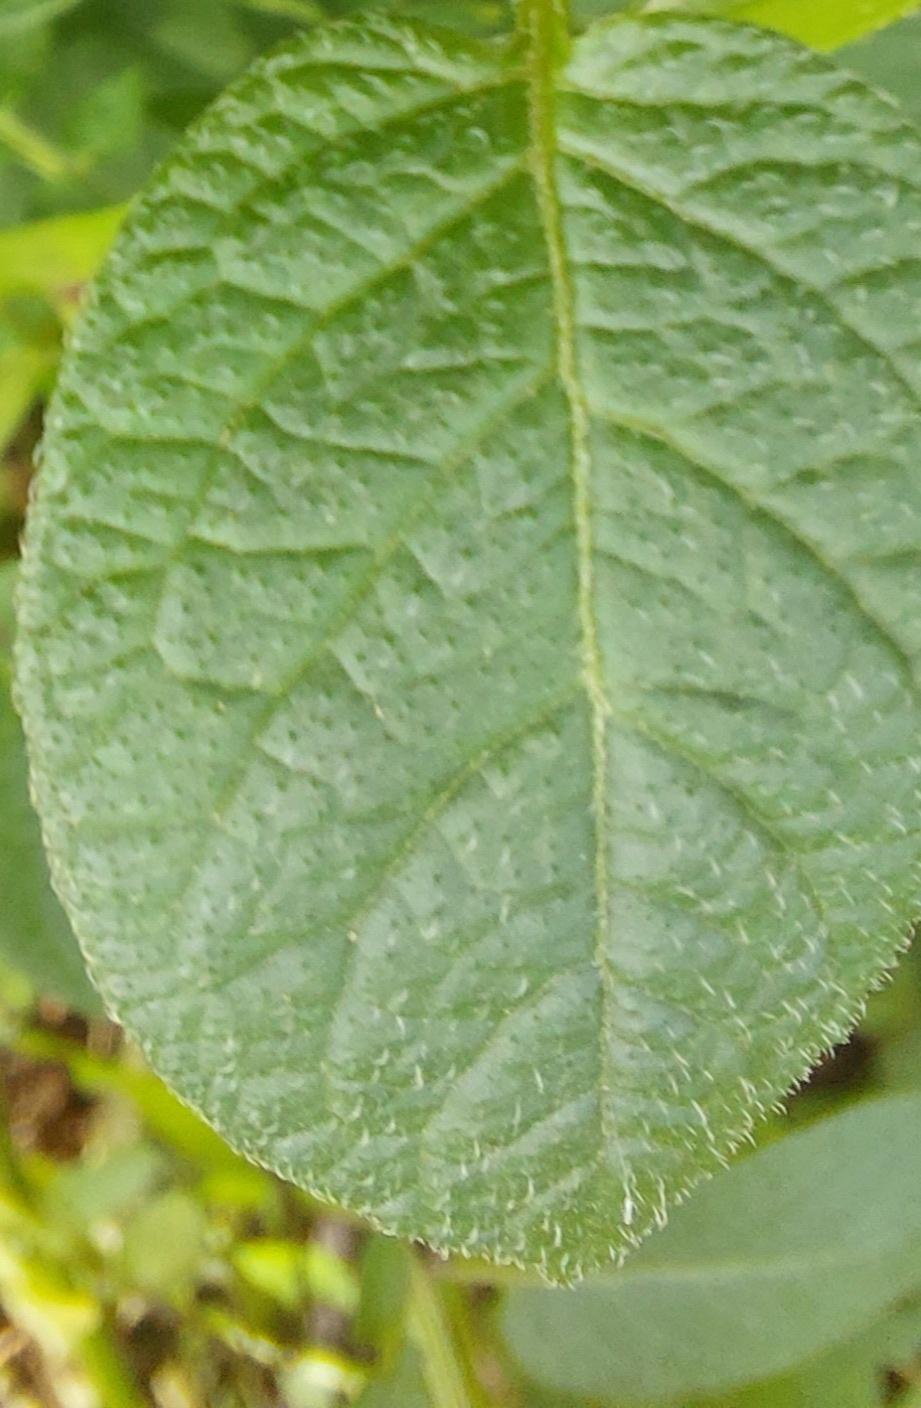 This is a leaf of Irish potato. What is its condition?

healthy
